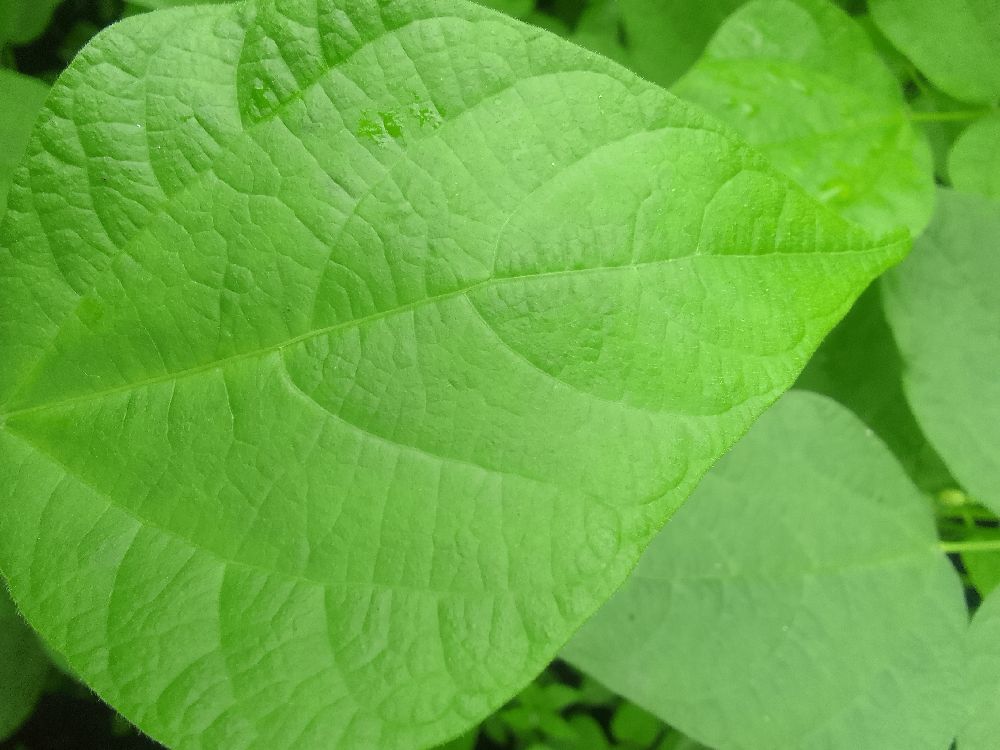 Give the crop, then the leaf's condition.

common bean, healthy
